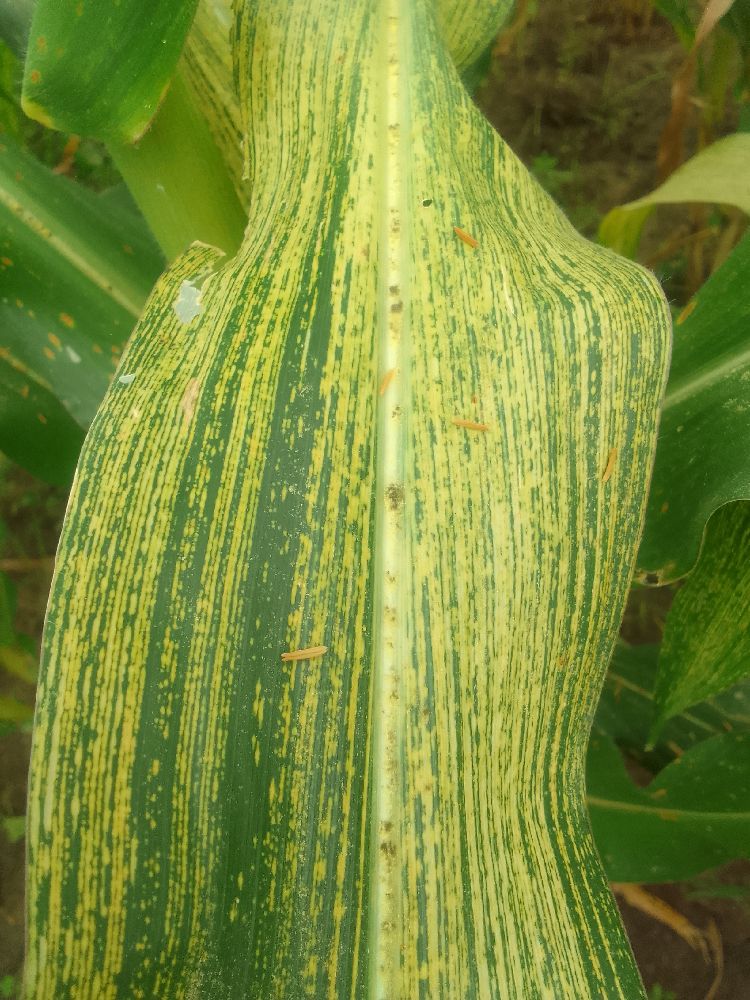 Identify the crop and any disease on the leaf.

maize, maize streak virus
